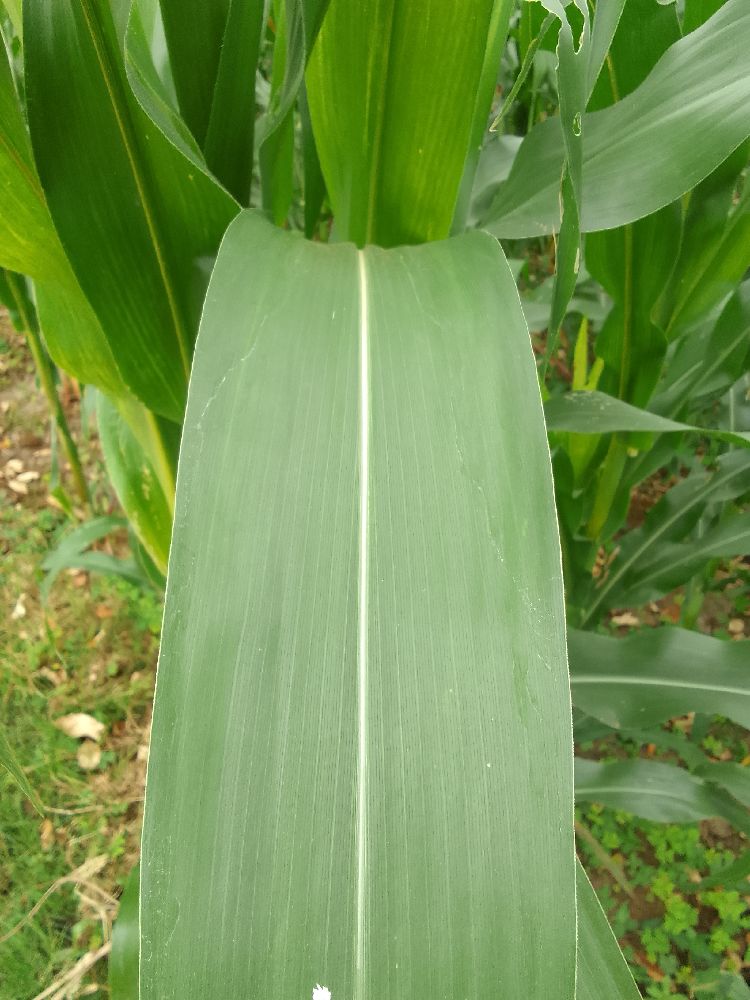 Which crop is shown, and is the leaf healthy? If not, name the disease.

maize, healthy
